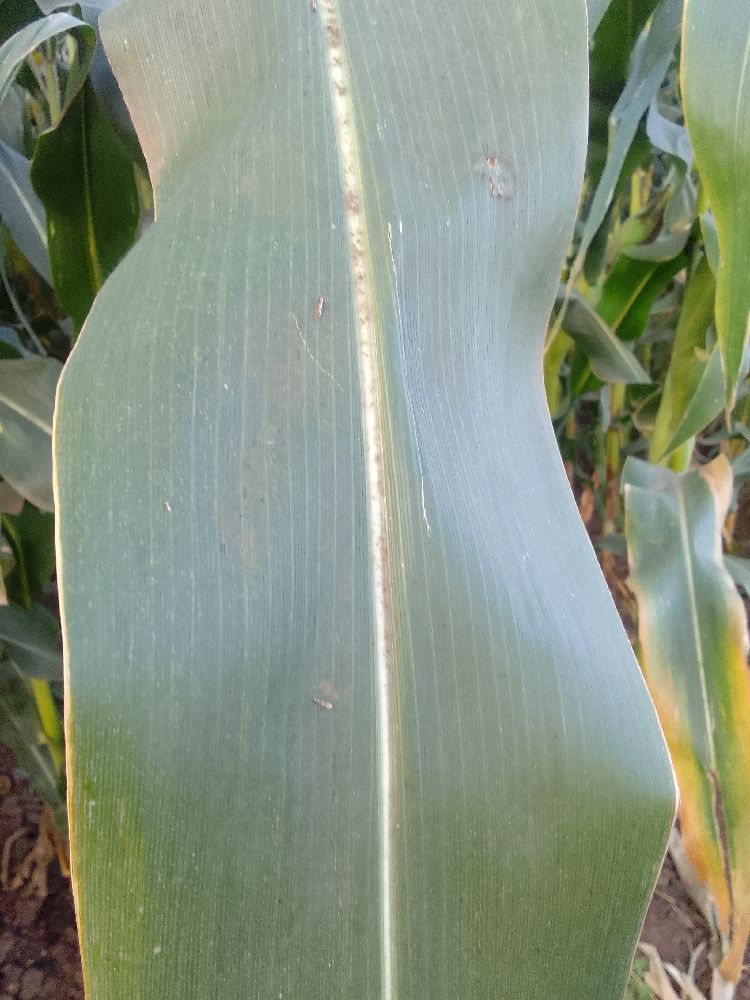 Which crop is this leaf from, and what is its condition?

maize, healthy
